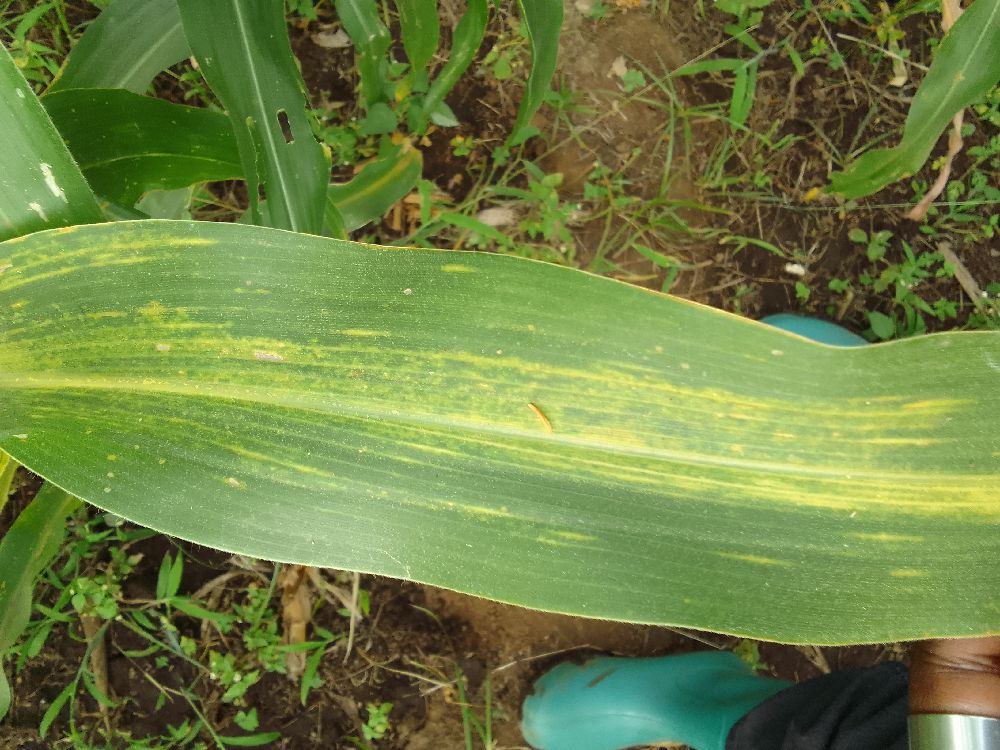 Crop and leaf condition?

maize, maize lethal necrosis
